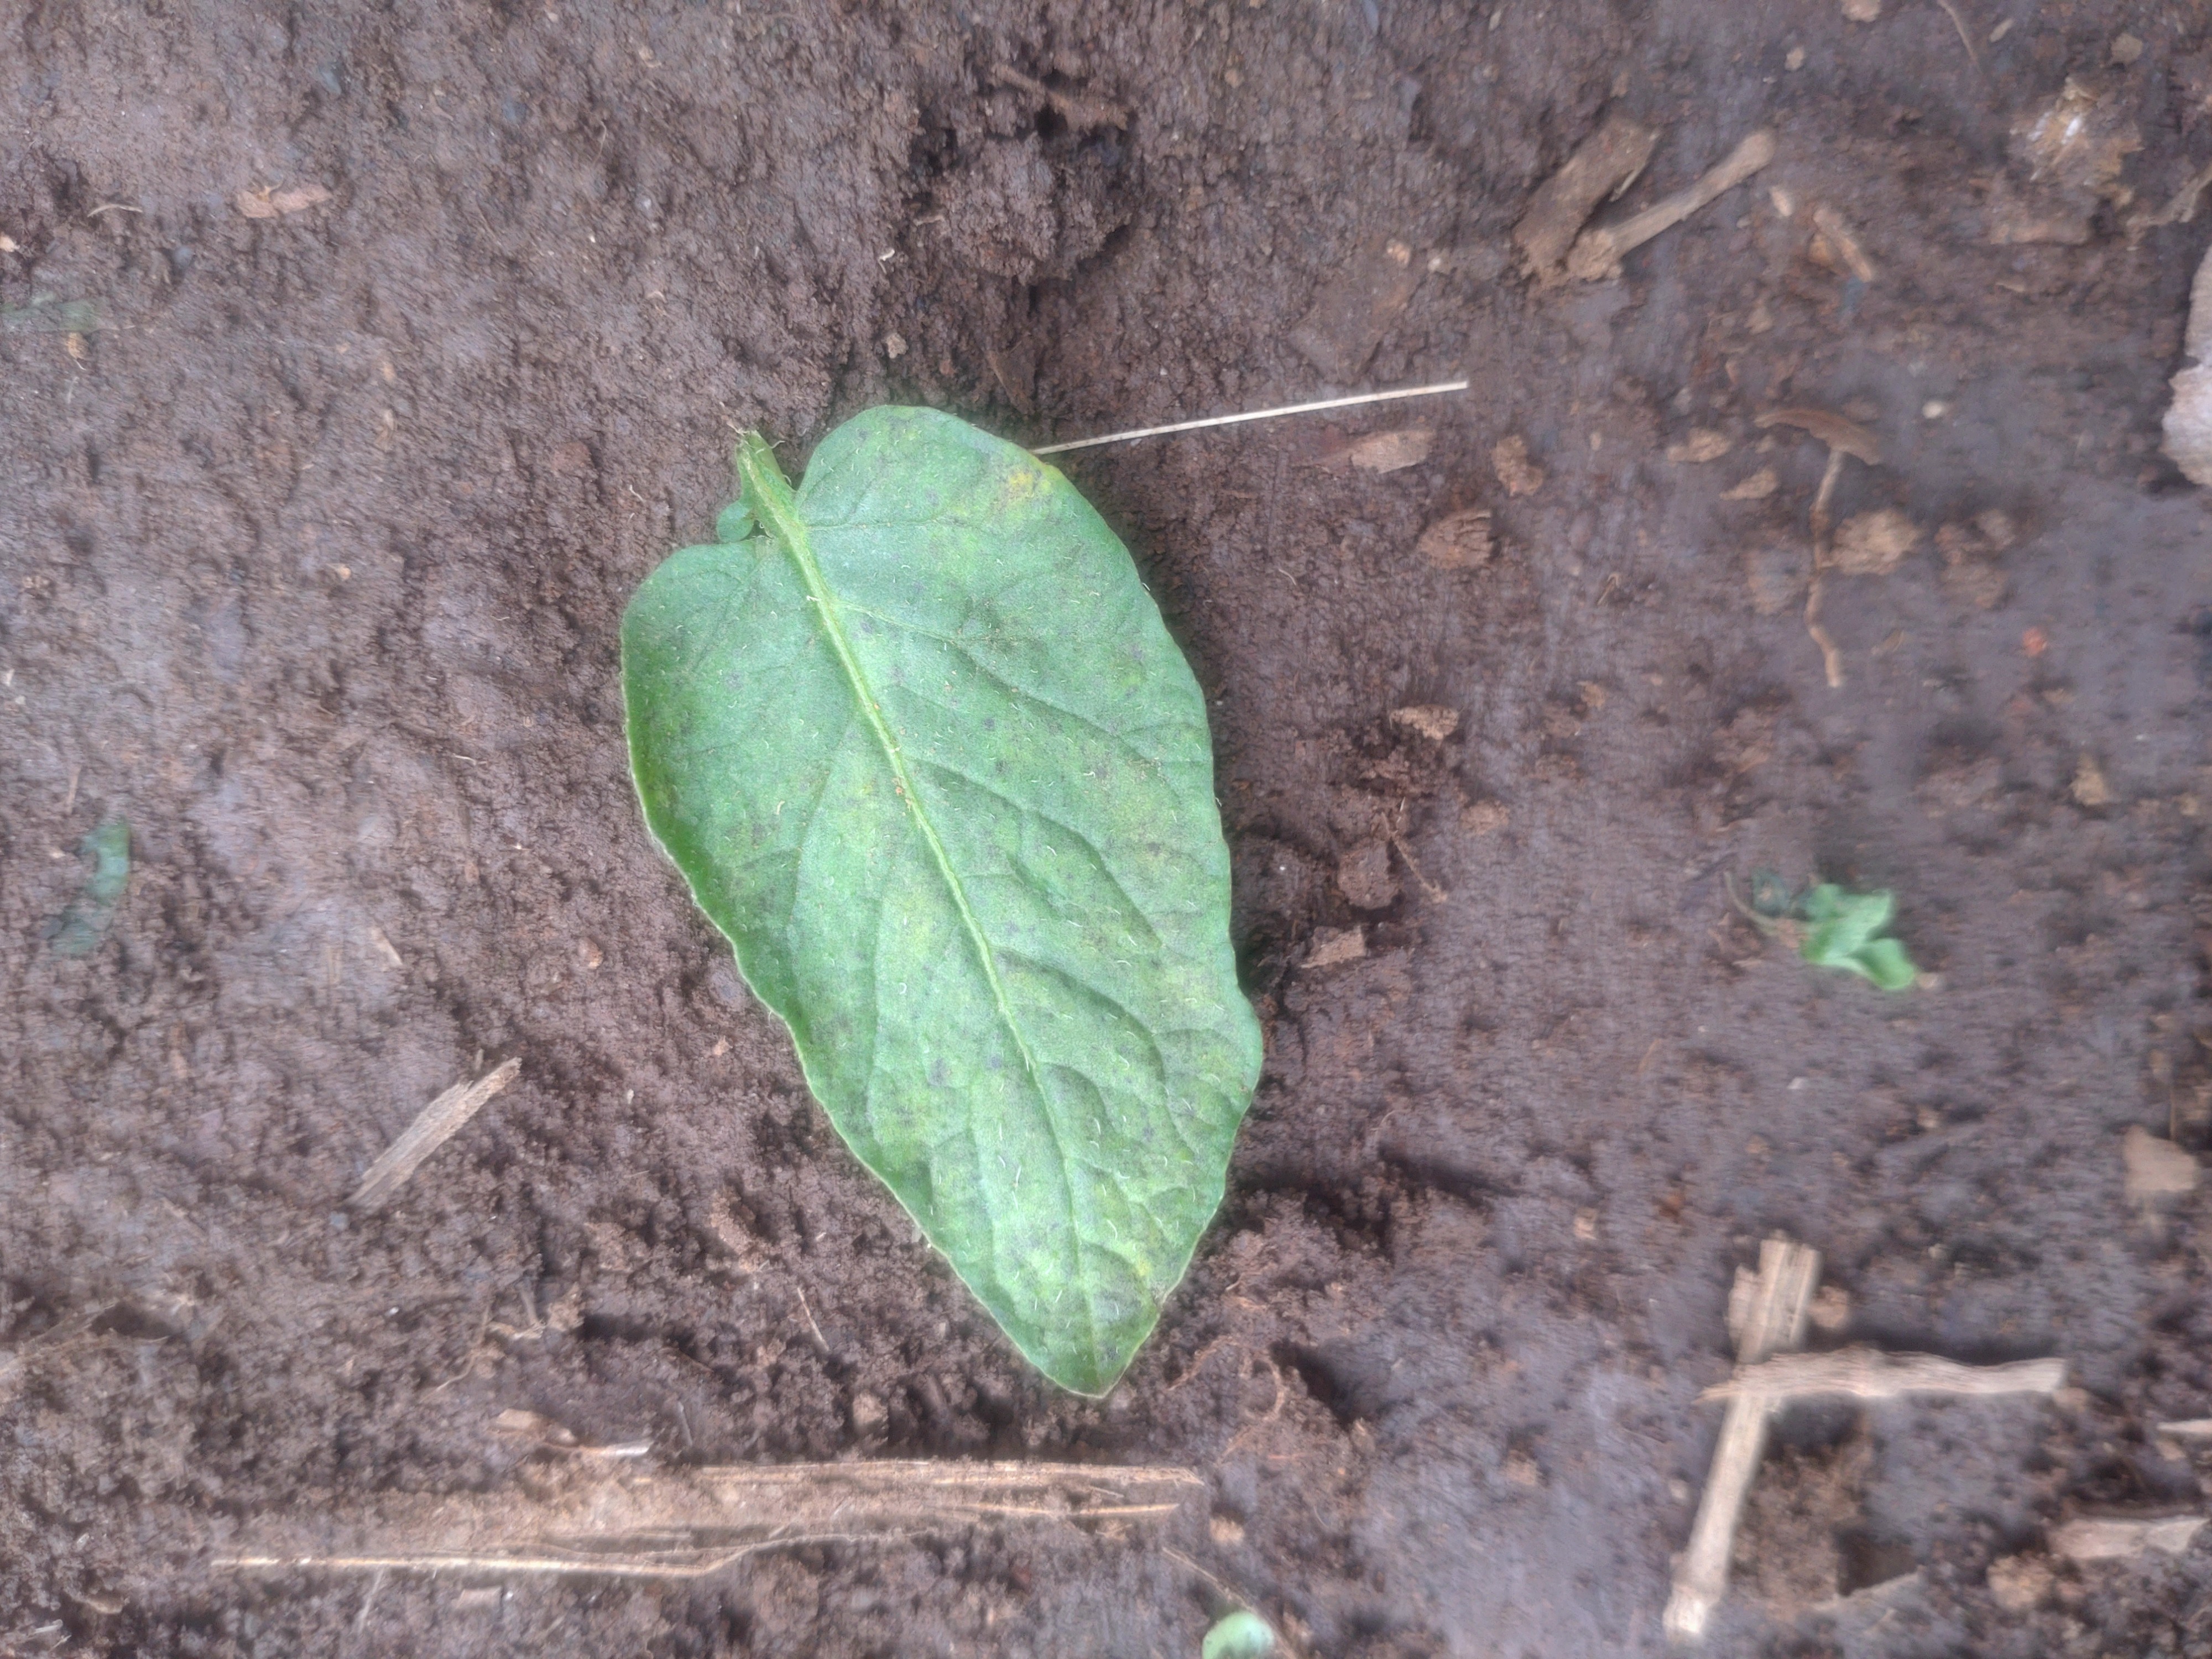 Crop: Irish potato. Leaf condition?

late blight
